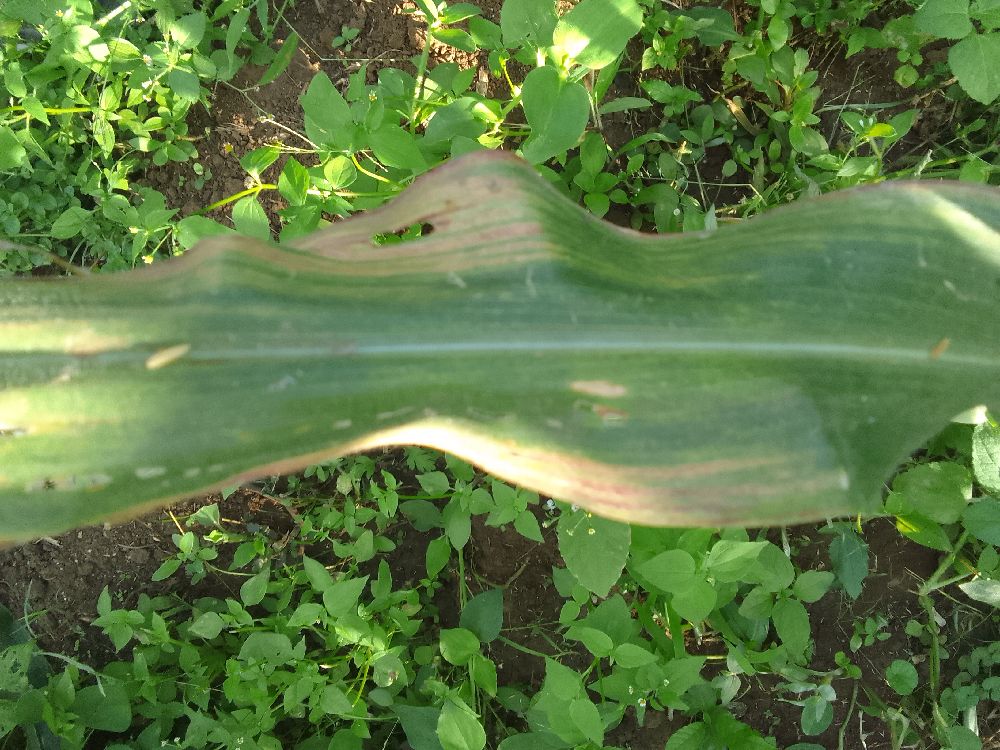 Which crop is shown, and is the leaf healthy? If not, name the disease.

maize, maize lethal necrosis
